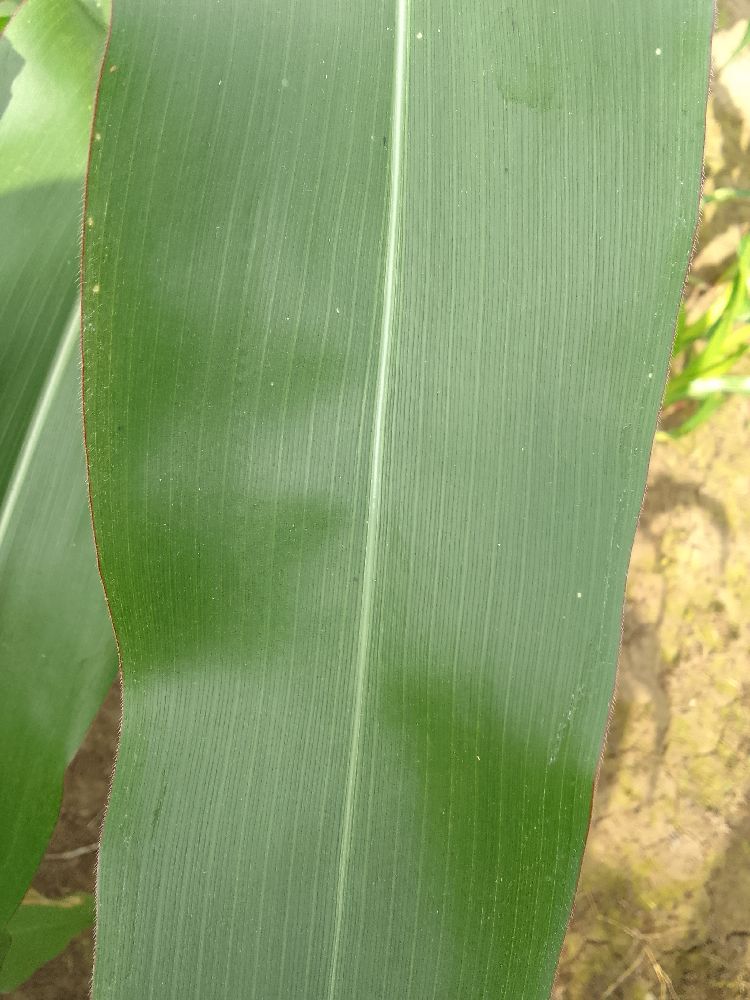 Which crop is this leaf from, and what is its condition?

maize, healthy
